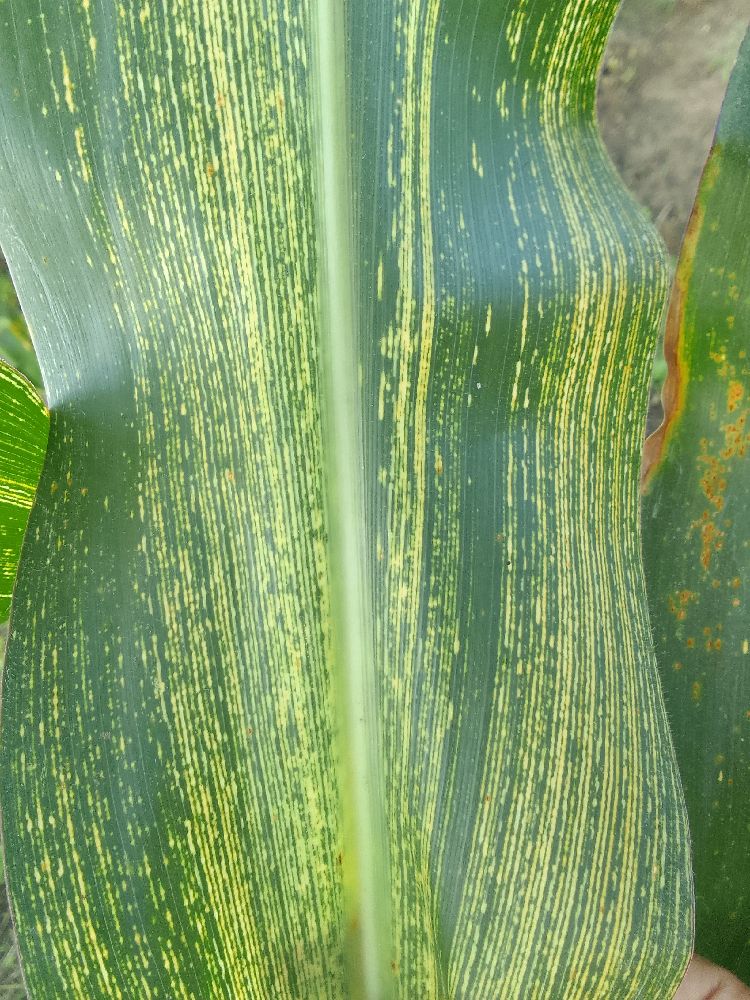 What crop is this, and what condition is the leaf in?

maize, maize streak virus
